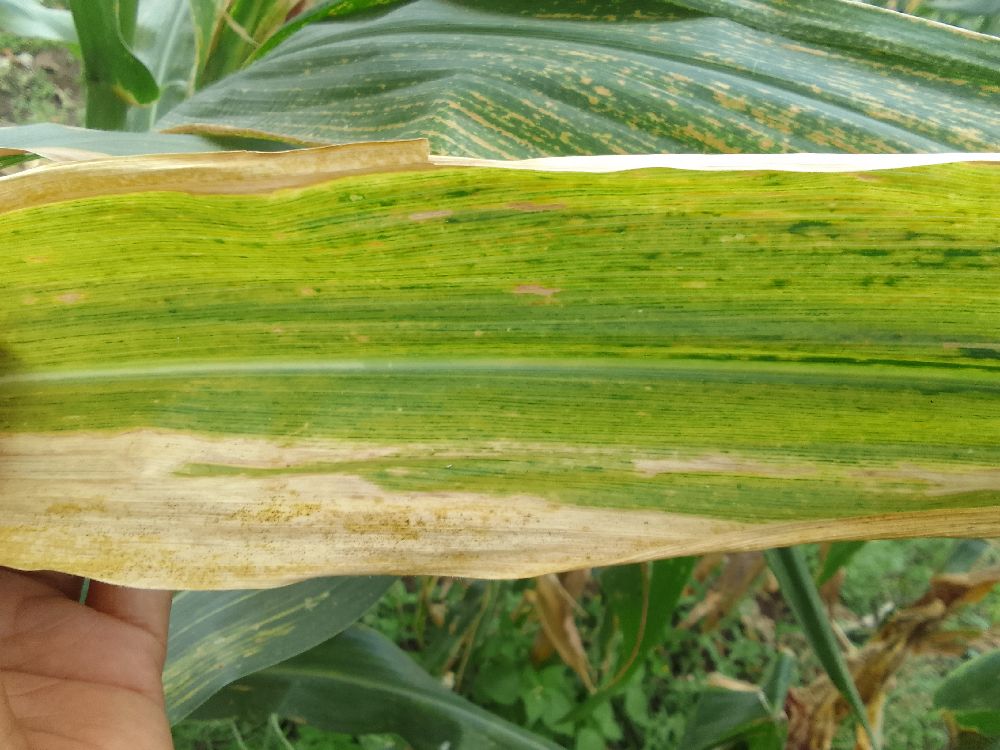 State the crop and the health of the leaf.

maize, maize lethal necrosis
